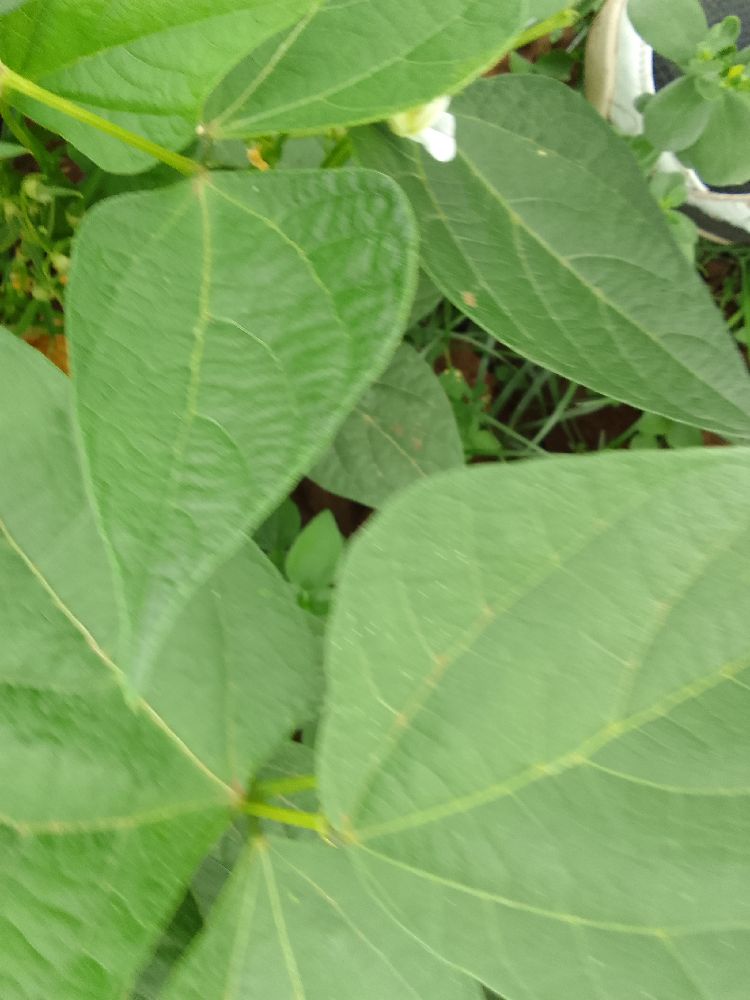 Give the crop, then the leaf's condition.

common bean, healthy
